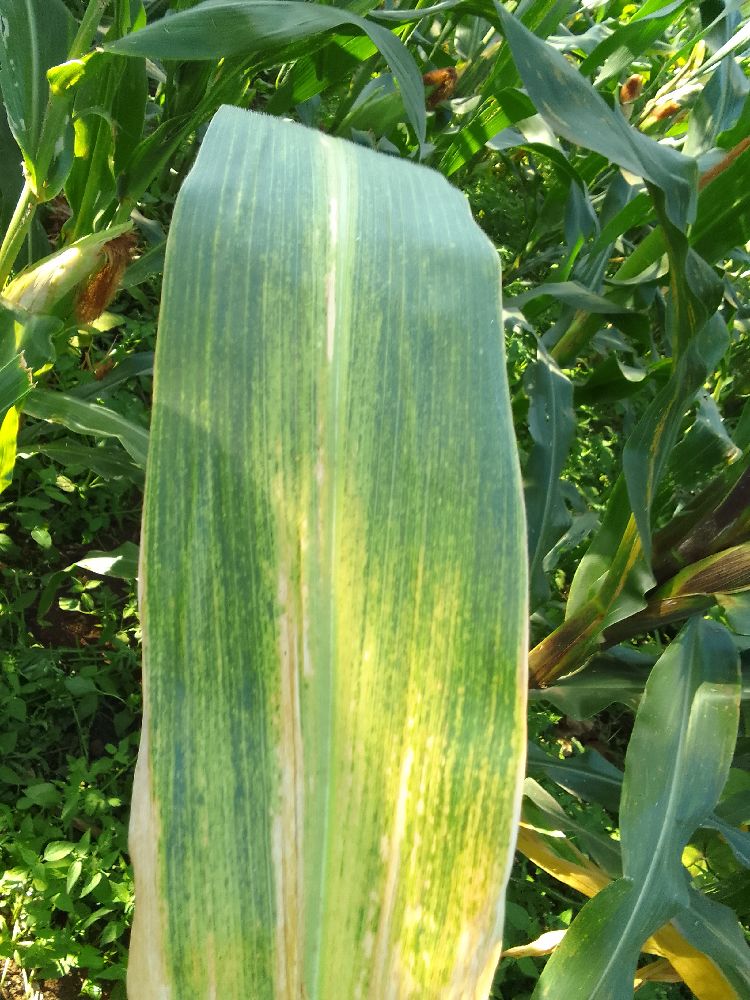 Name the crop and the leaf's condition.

maize, maize lethal necrosis
